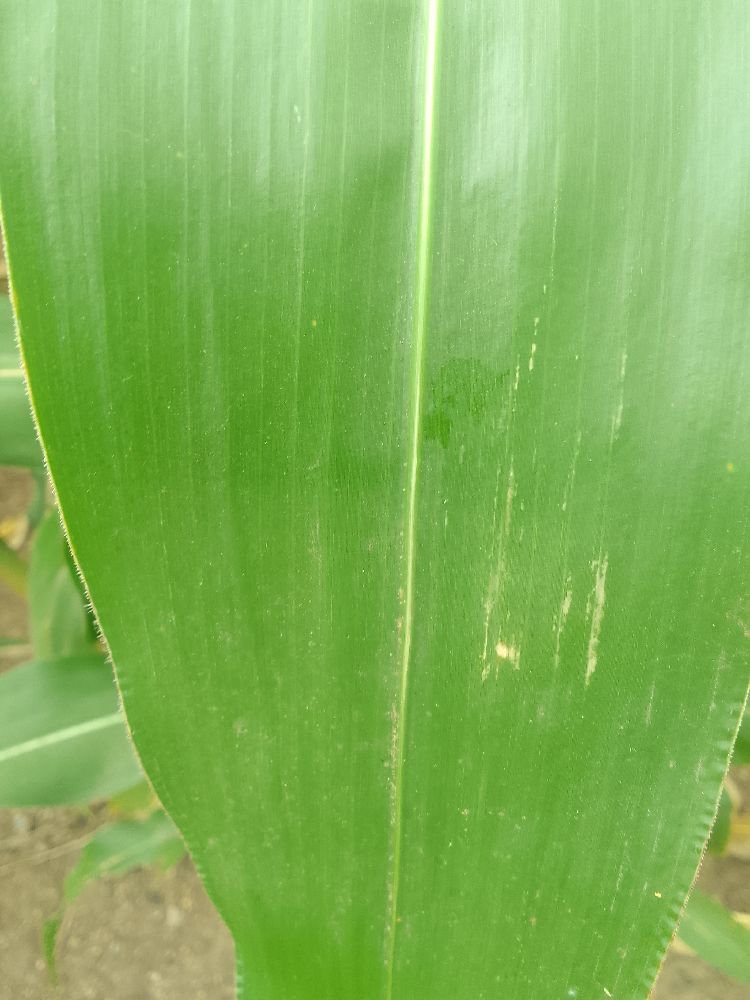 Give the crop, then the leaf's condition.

maize, healthy
